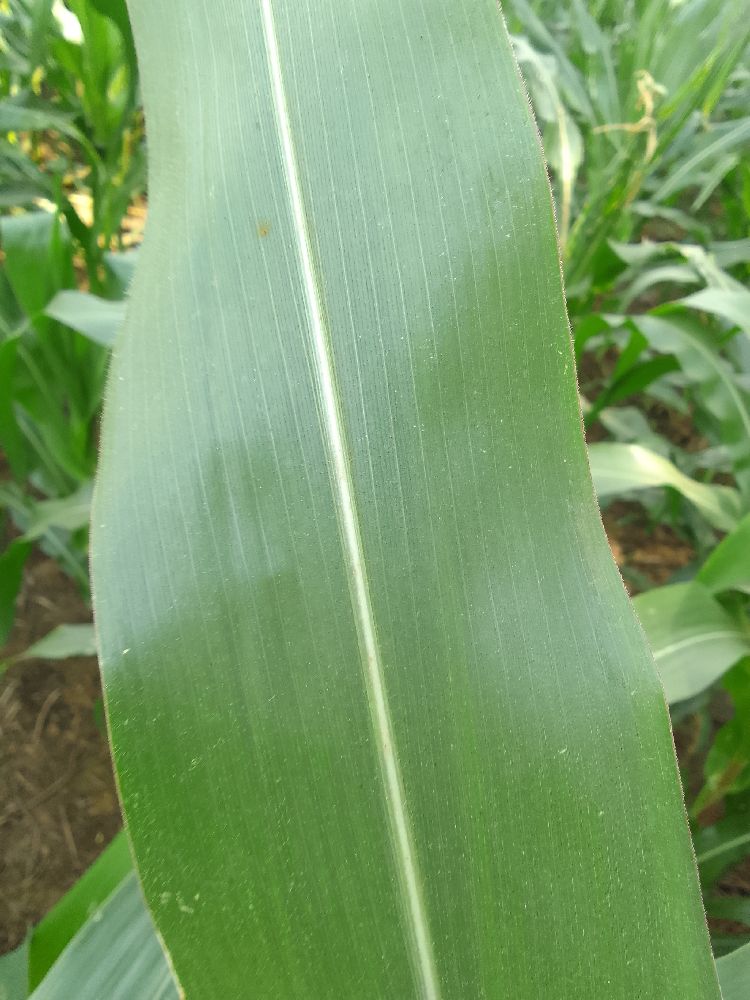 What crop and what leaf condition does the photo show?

maize, healthy
